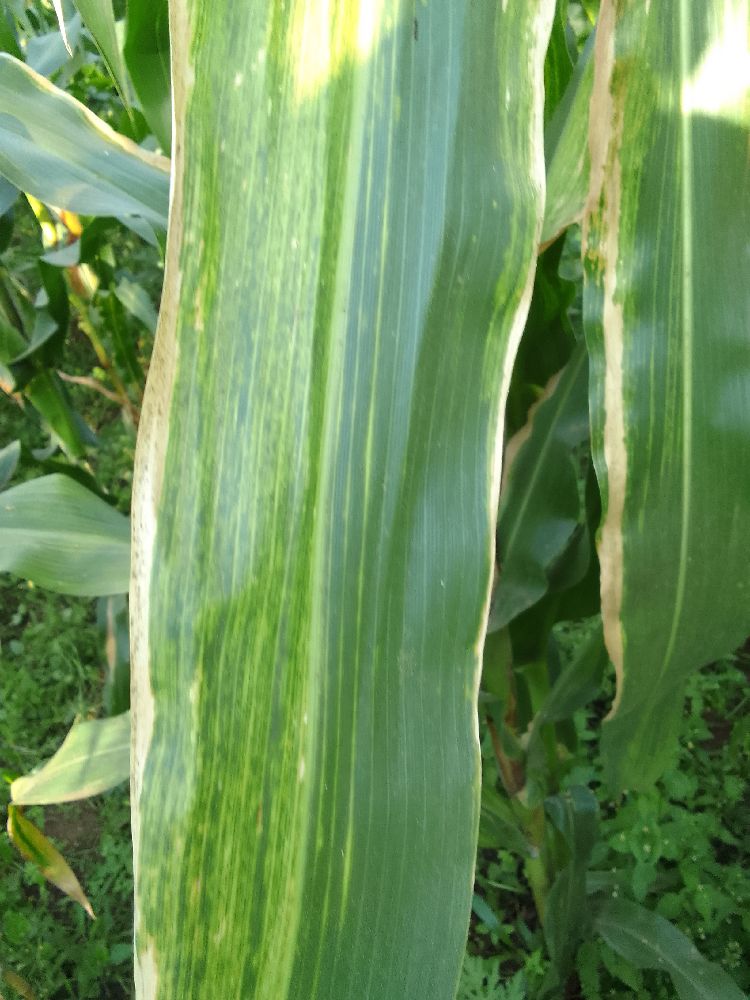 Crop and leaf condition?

maize, maize lethal necrosis
